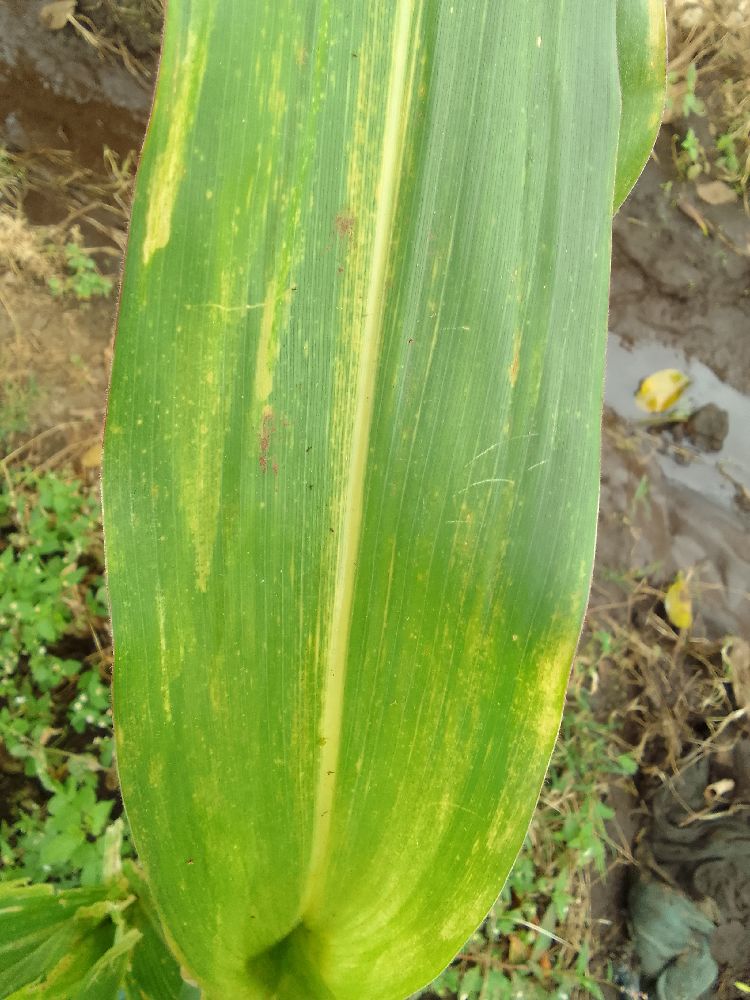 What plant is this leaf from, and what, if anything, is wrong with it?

maize, maize lethal necrosis
